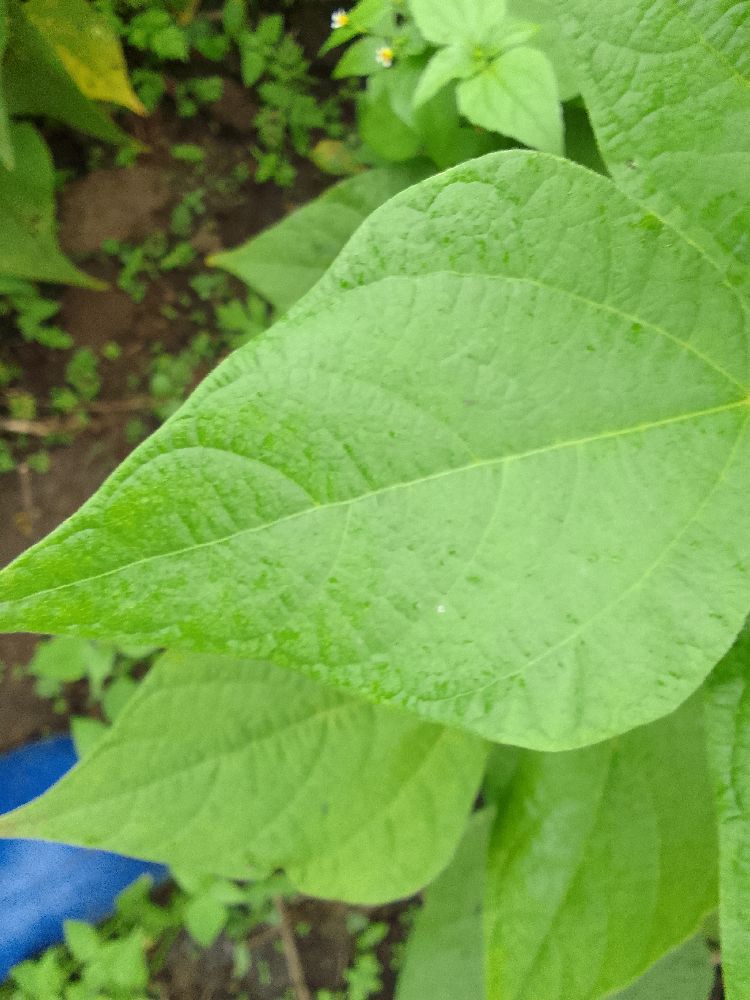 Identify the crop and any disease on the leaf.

common bean, healthy
